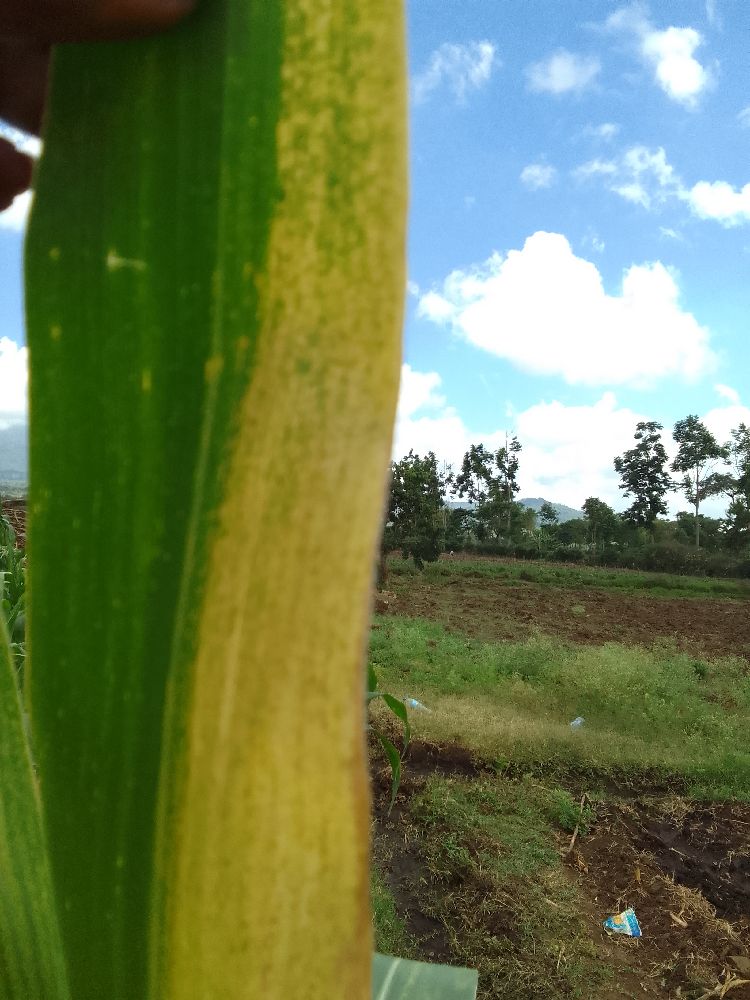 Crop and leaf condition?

maize, maize lethal necrosis
